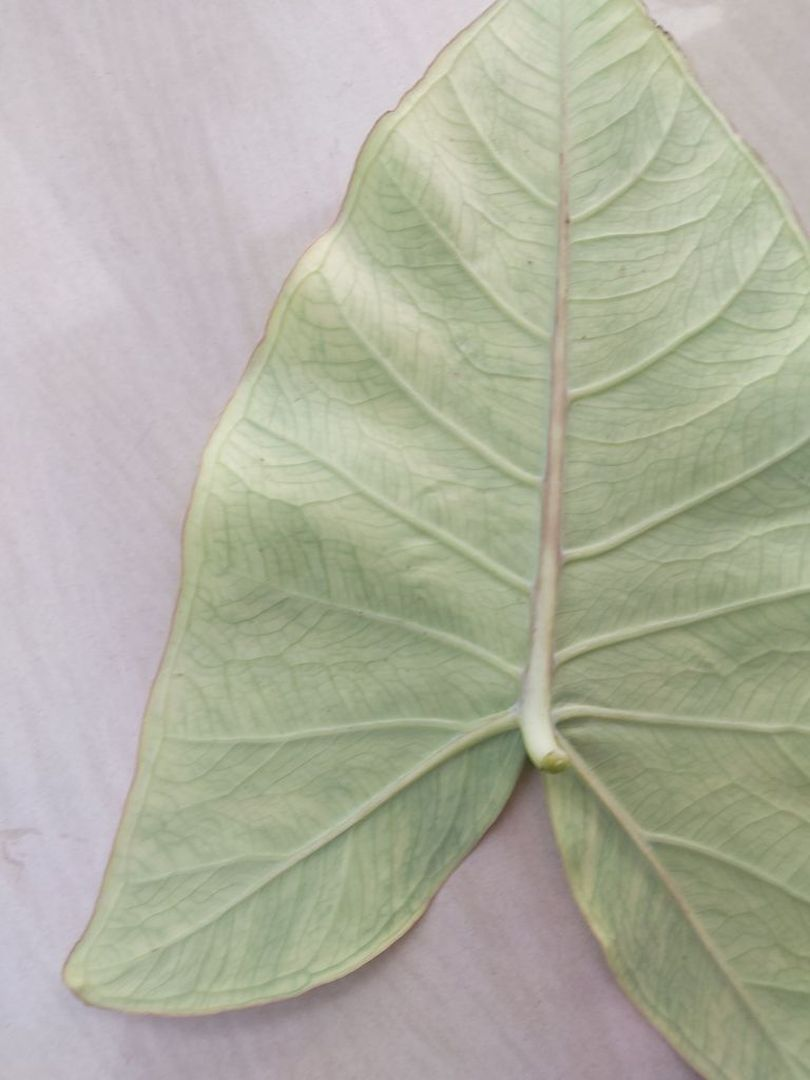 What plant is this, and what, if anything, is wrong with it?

taro, mosaic
